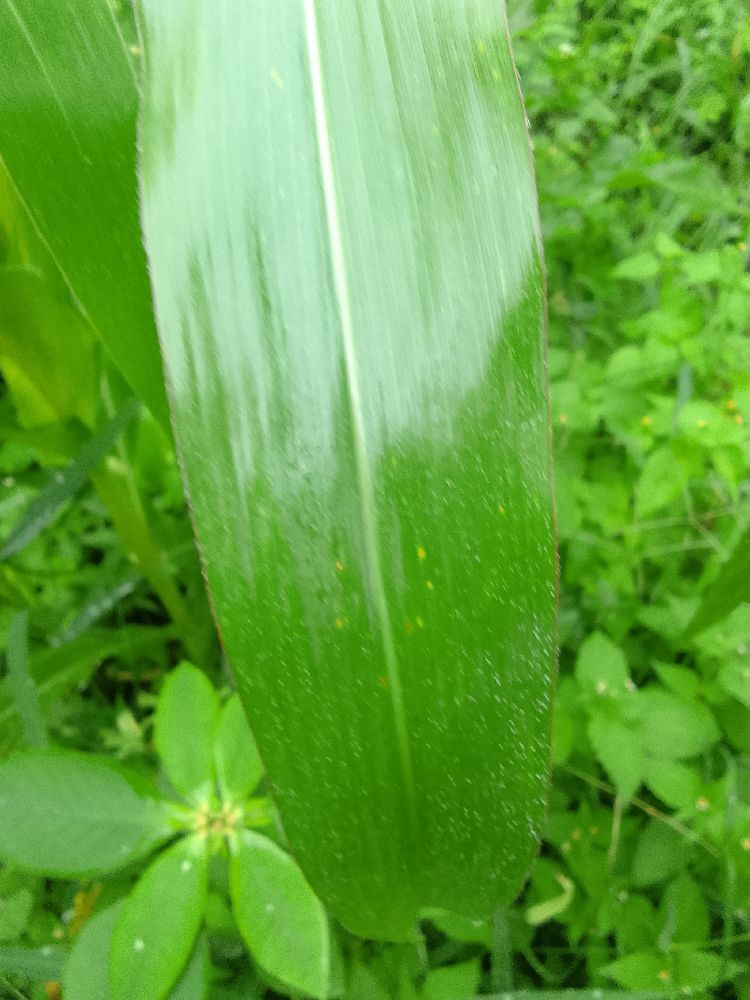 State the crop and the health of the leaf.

maize, healthy
